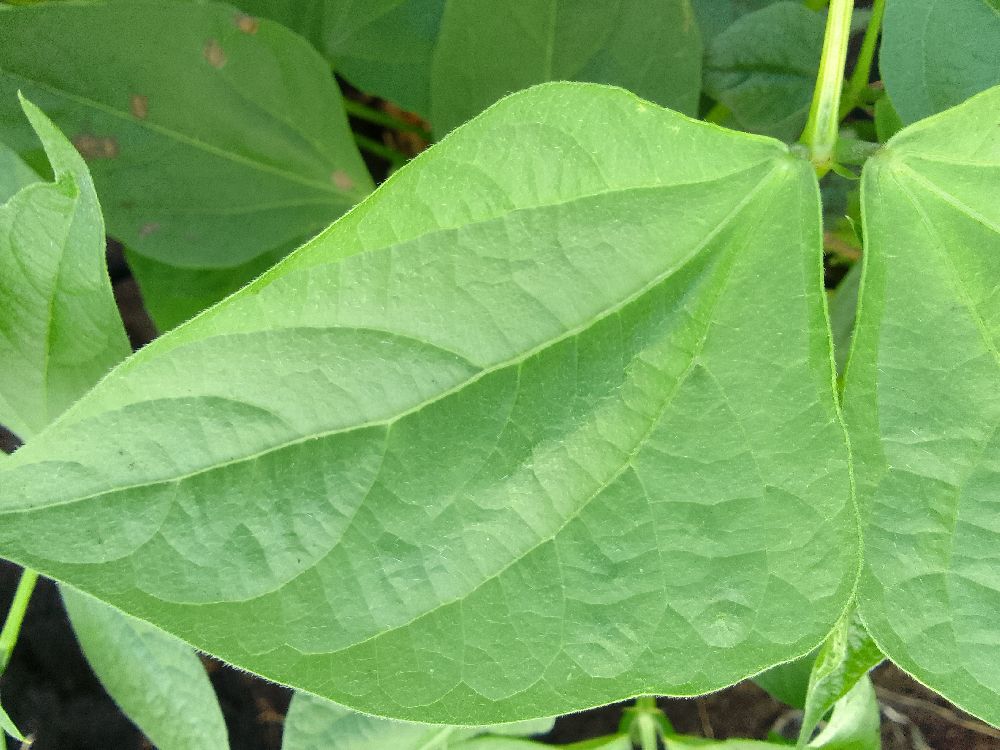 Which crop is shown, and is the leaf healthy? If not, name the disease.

common bean, healthy
